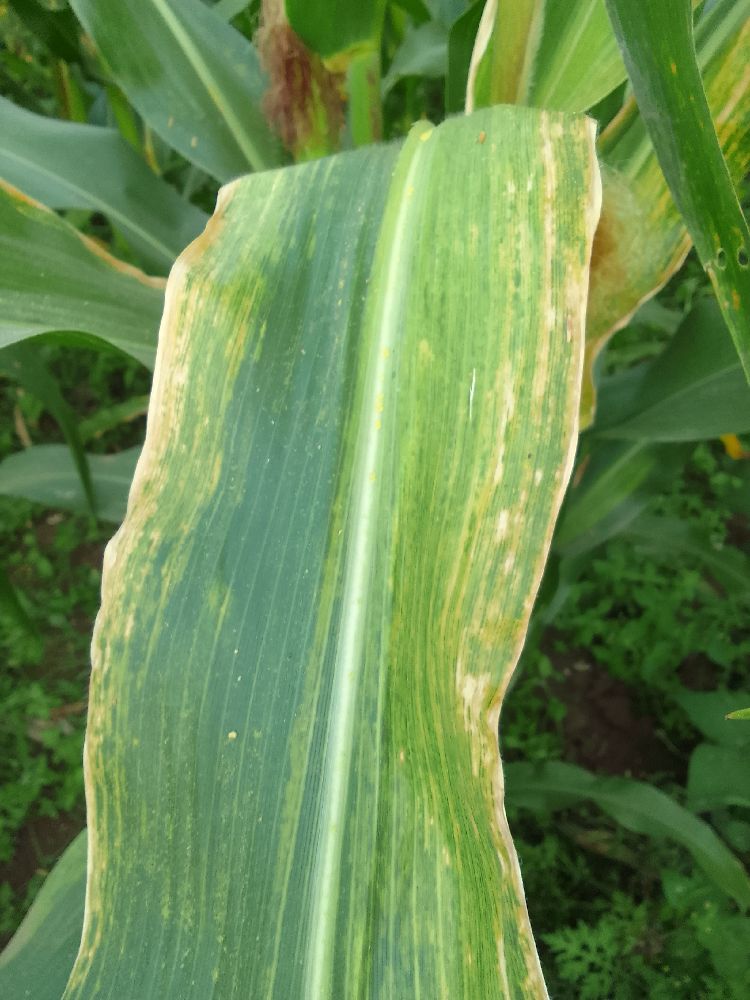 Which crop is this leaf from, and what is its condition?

maize, maize lethal necrosis
